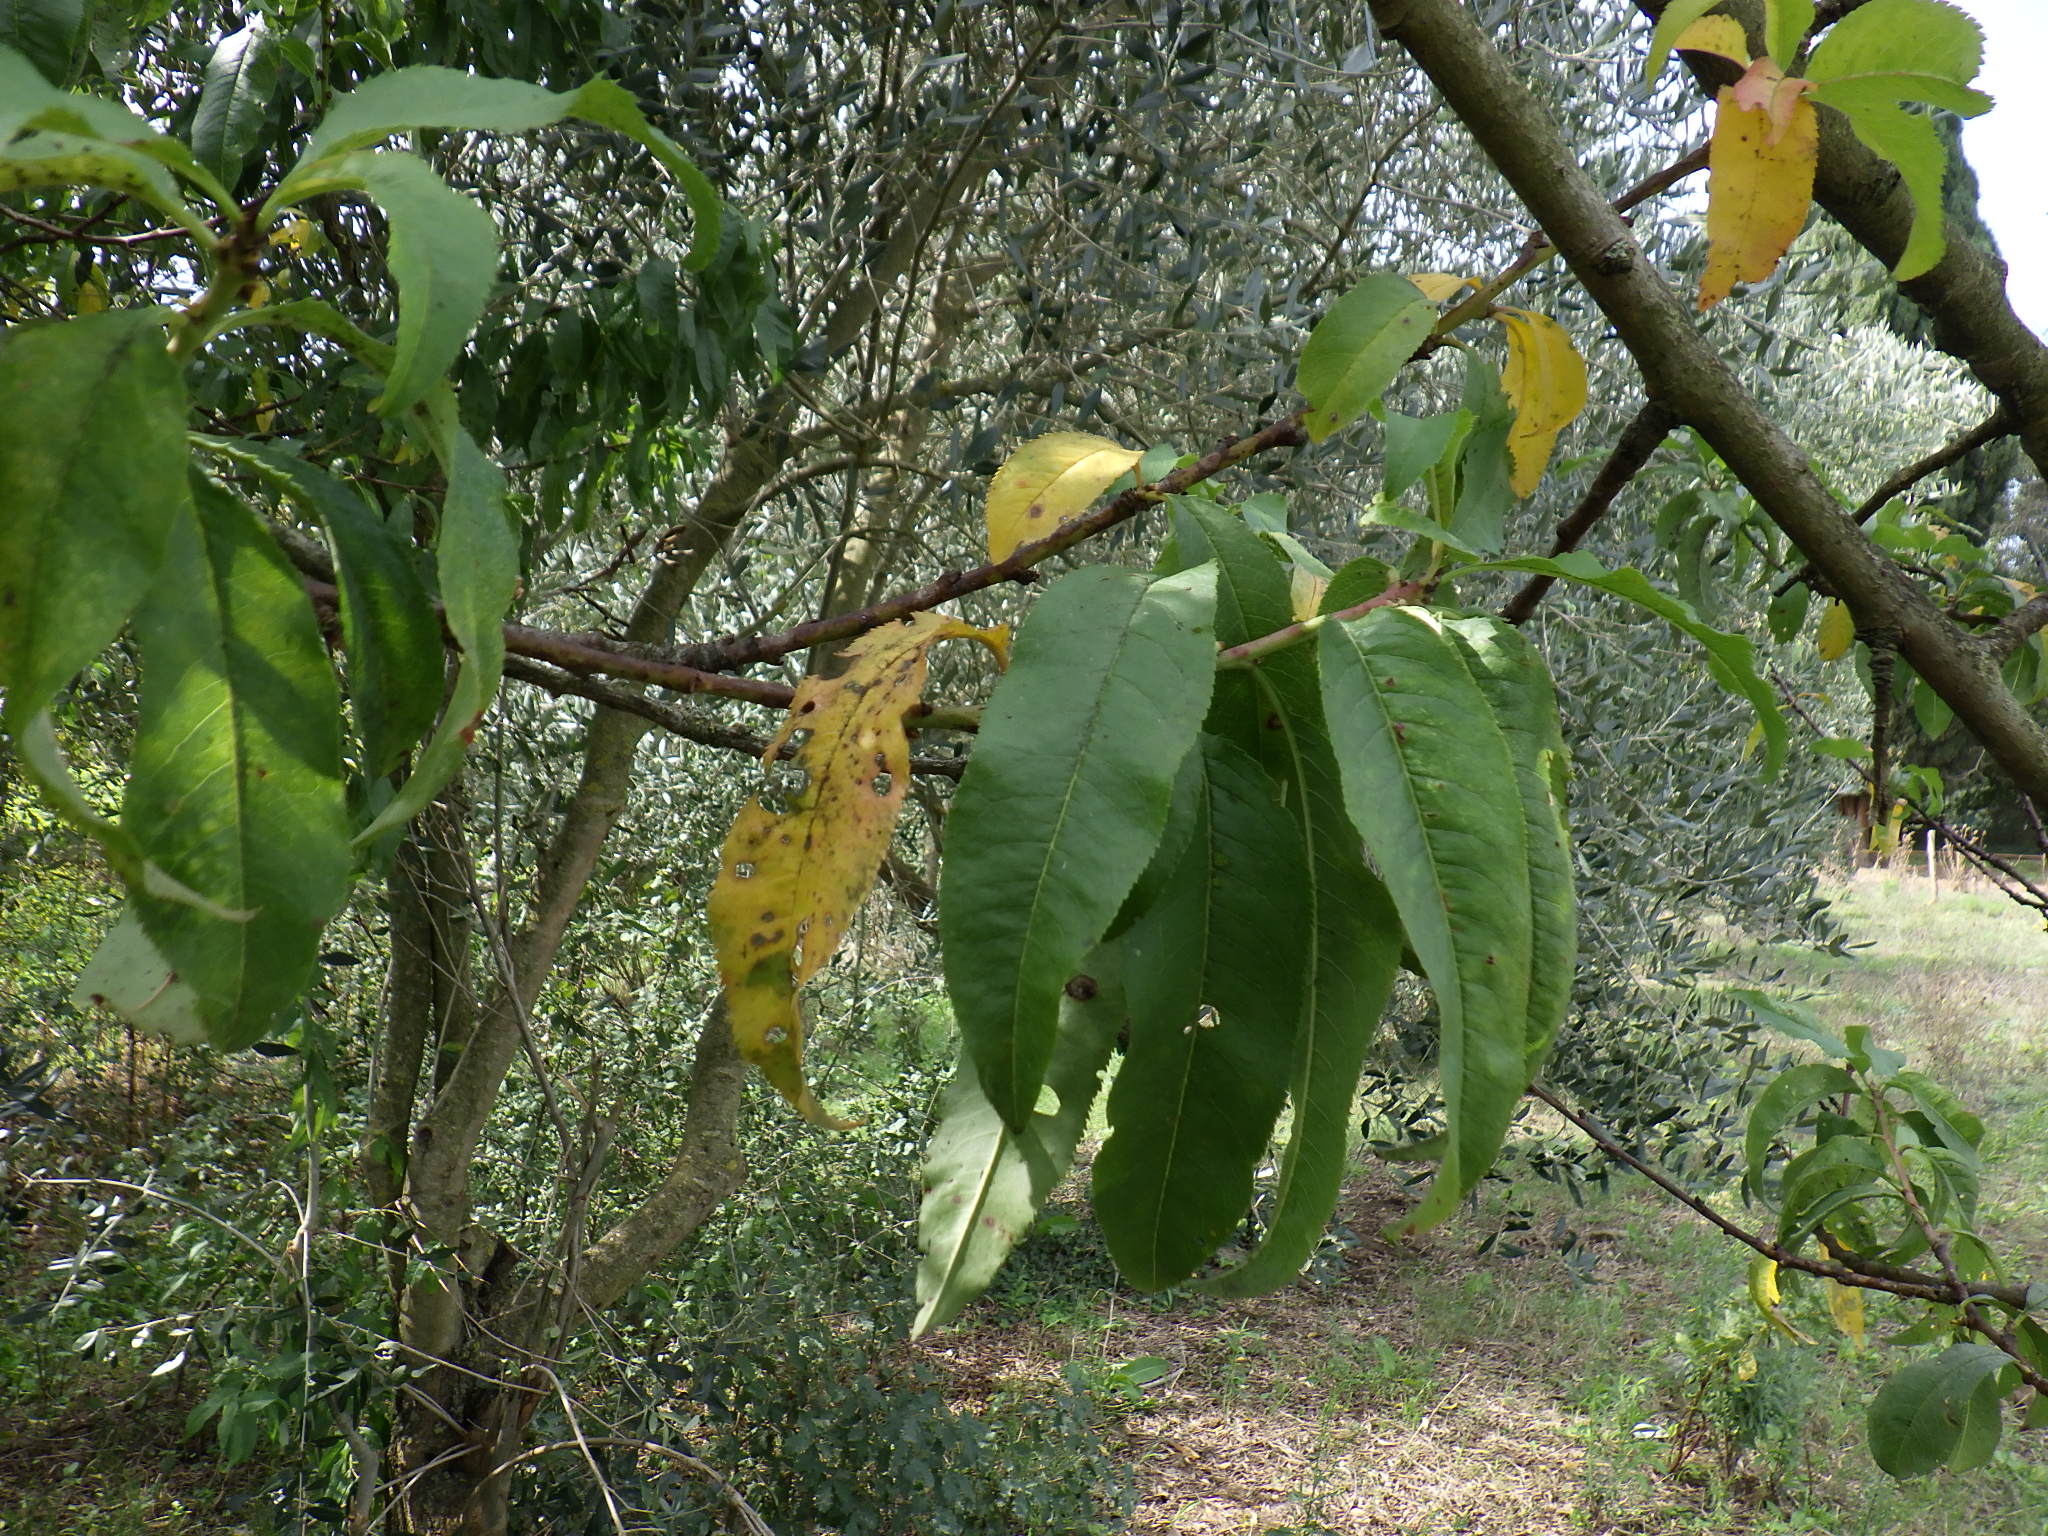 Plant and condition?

peach, shot hole disease
